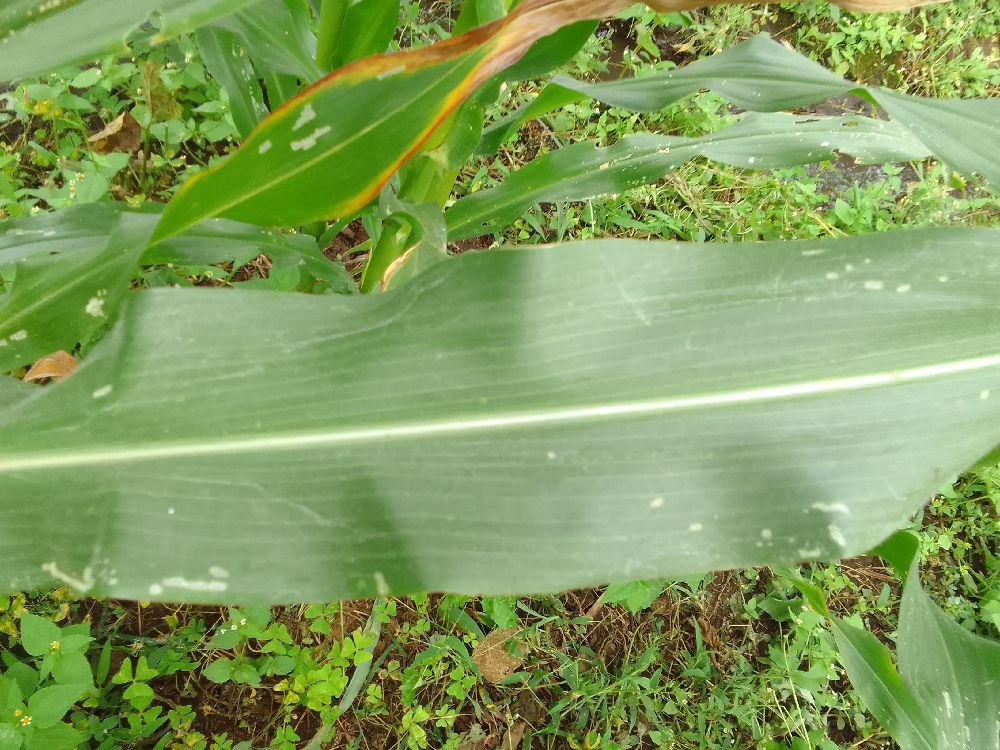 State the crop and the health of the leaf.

maize, healthy
